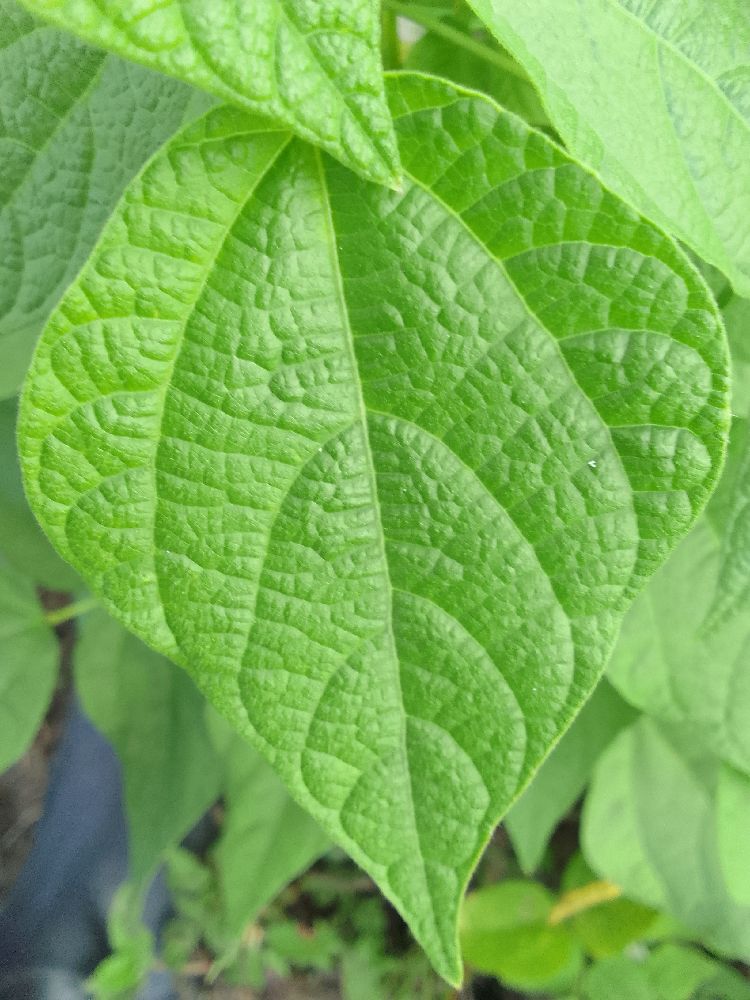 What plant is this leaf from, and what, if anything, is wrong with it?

common bean, healthy
